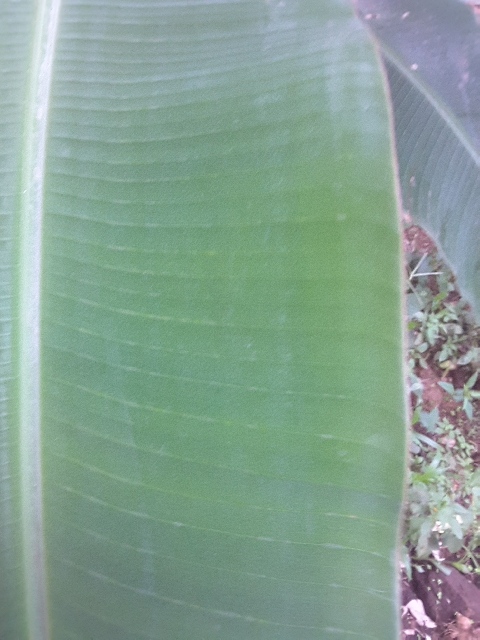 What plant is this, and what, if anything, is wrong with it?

banana, healthy
